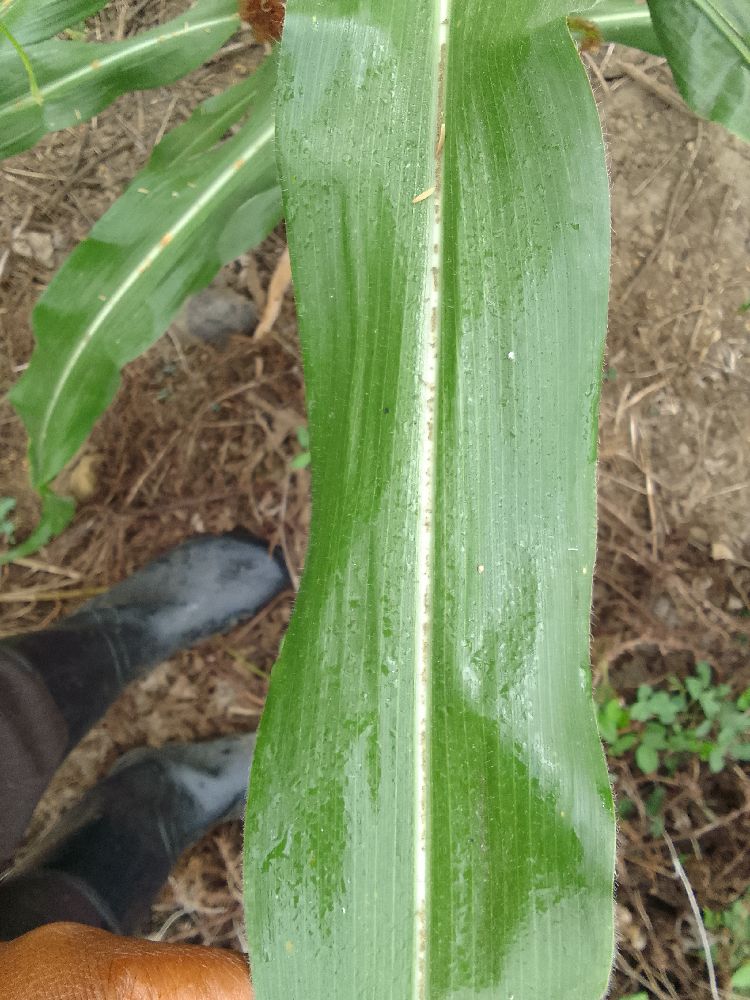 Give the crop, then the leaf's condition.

maize, healthy
